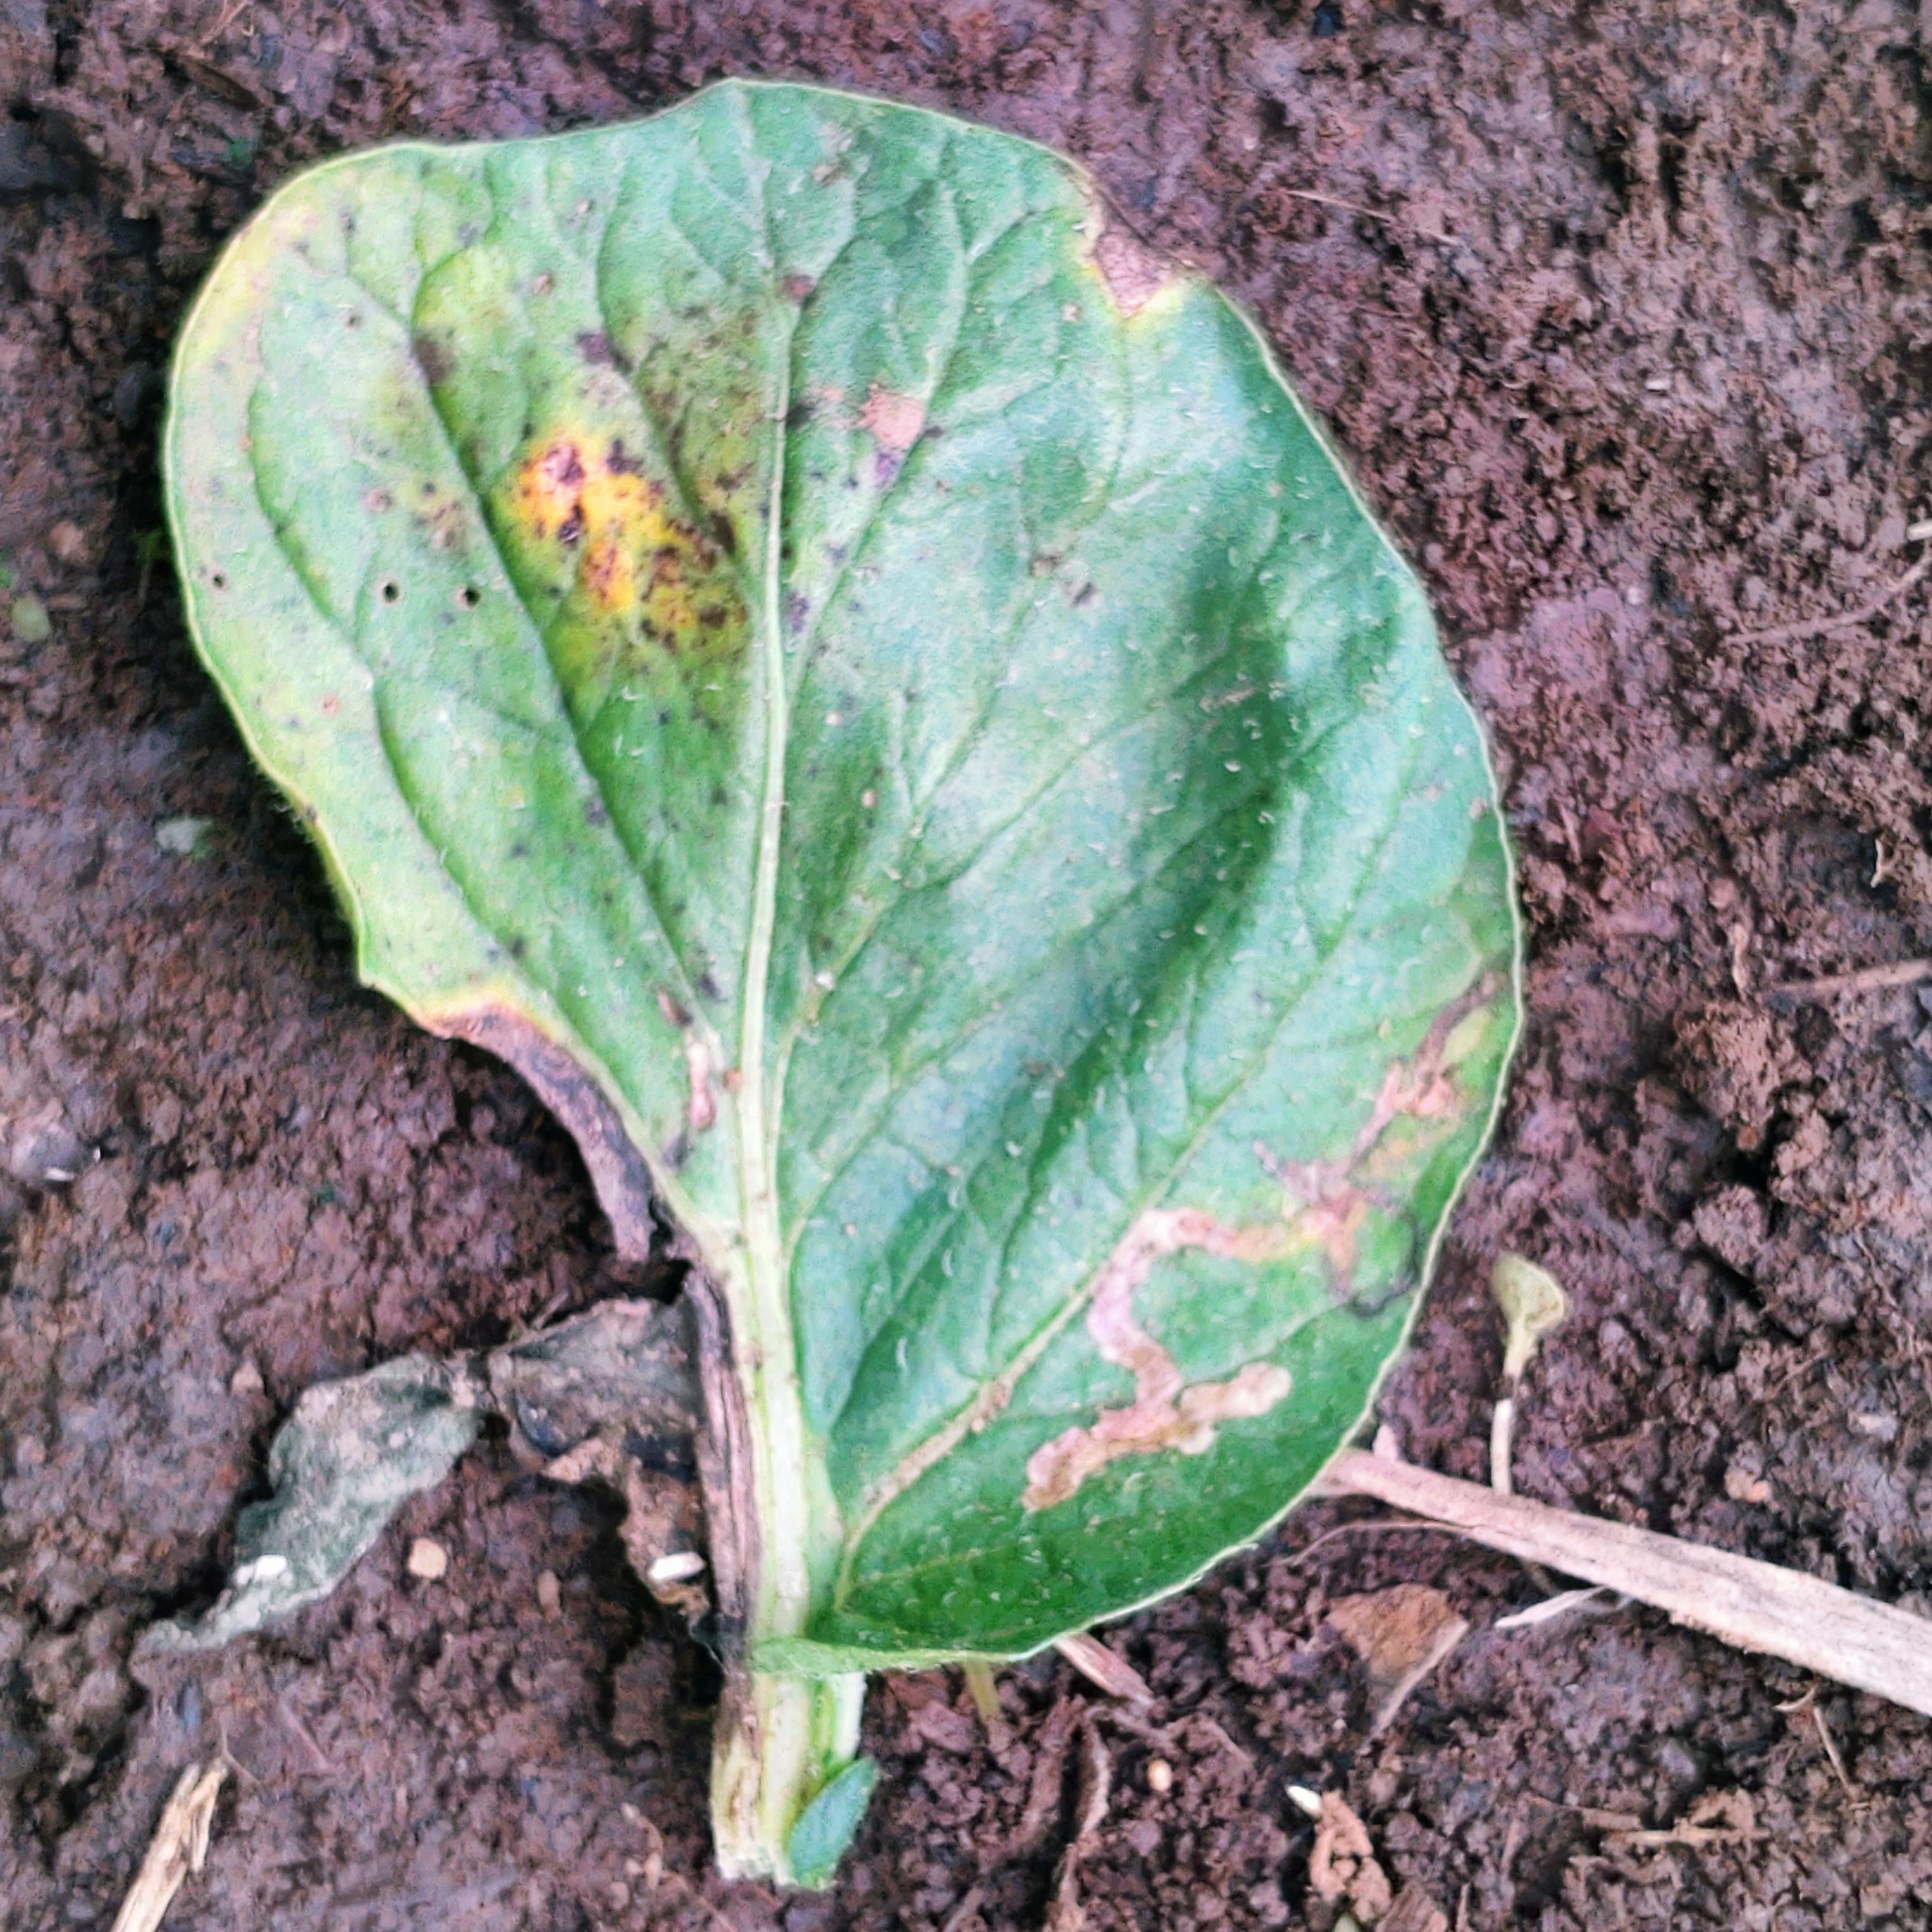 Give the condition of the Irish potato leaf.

late blight
